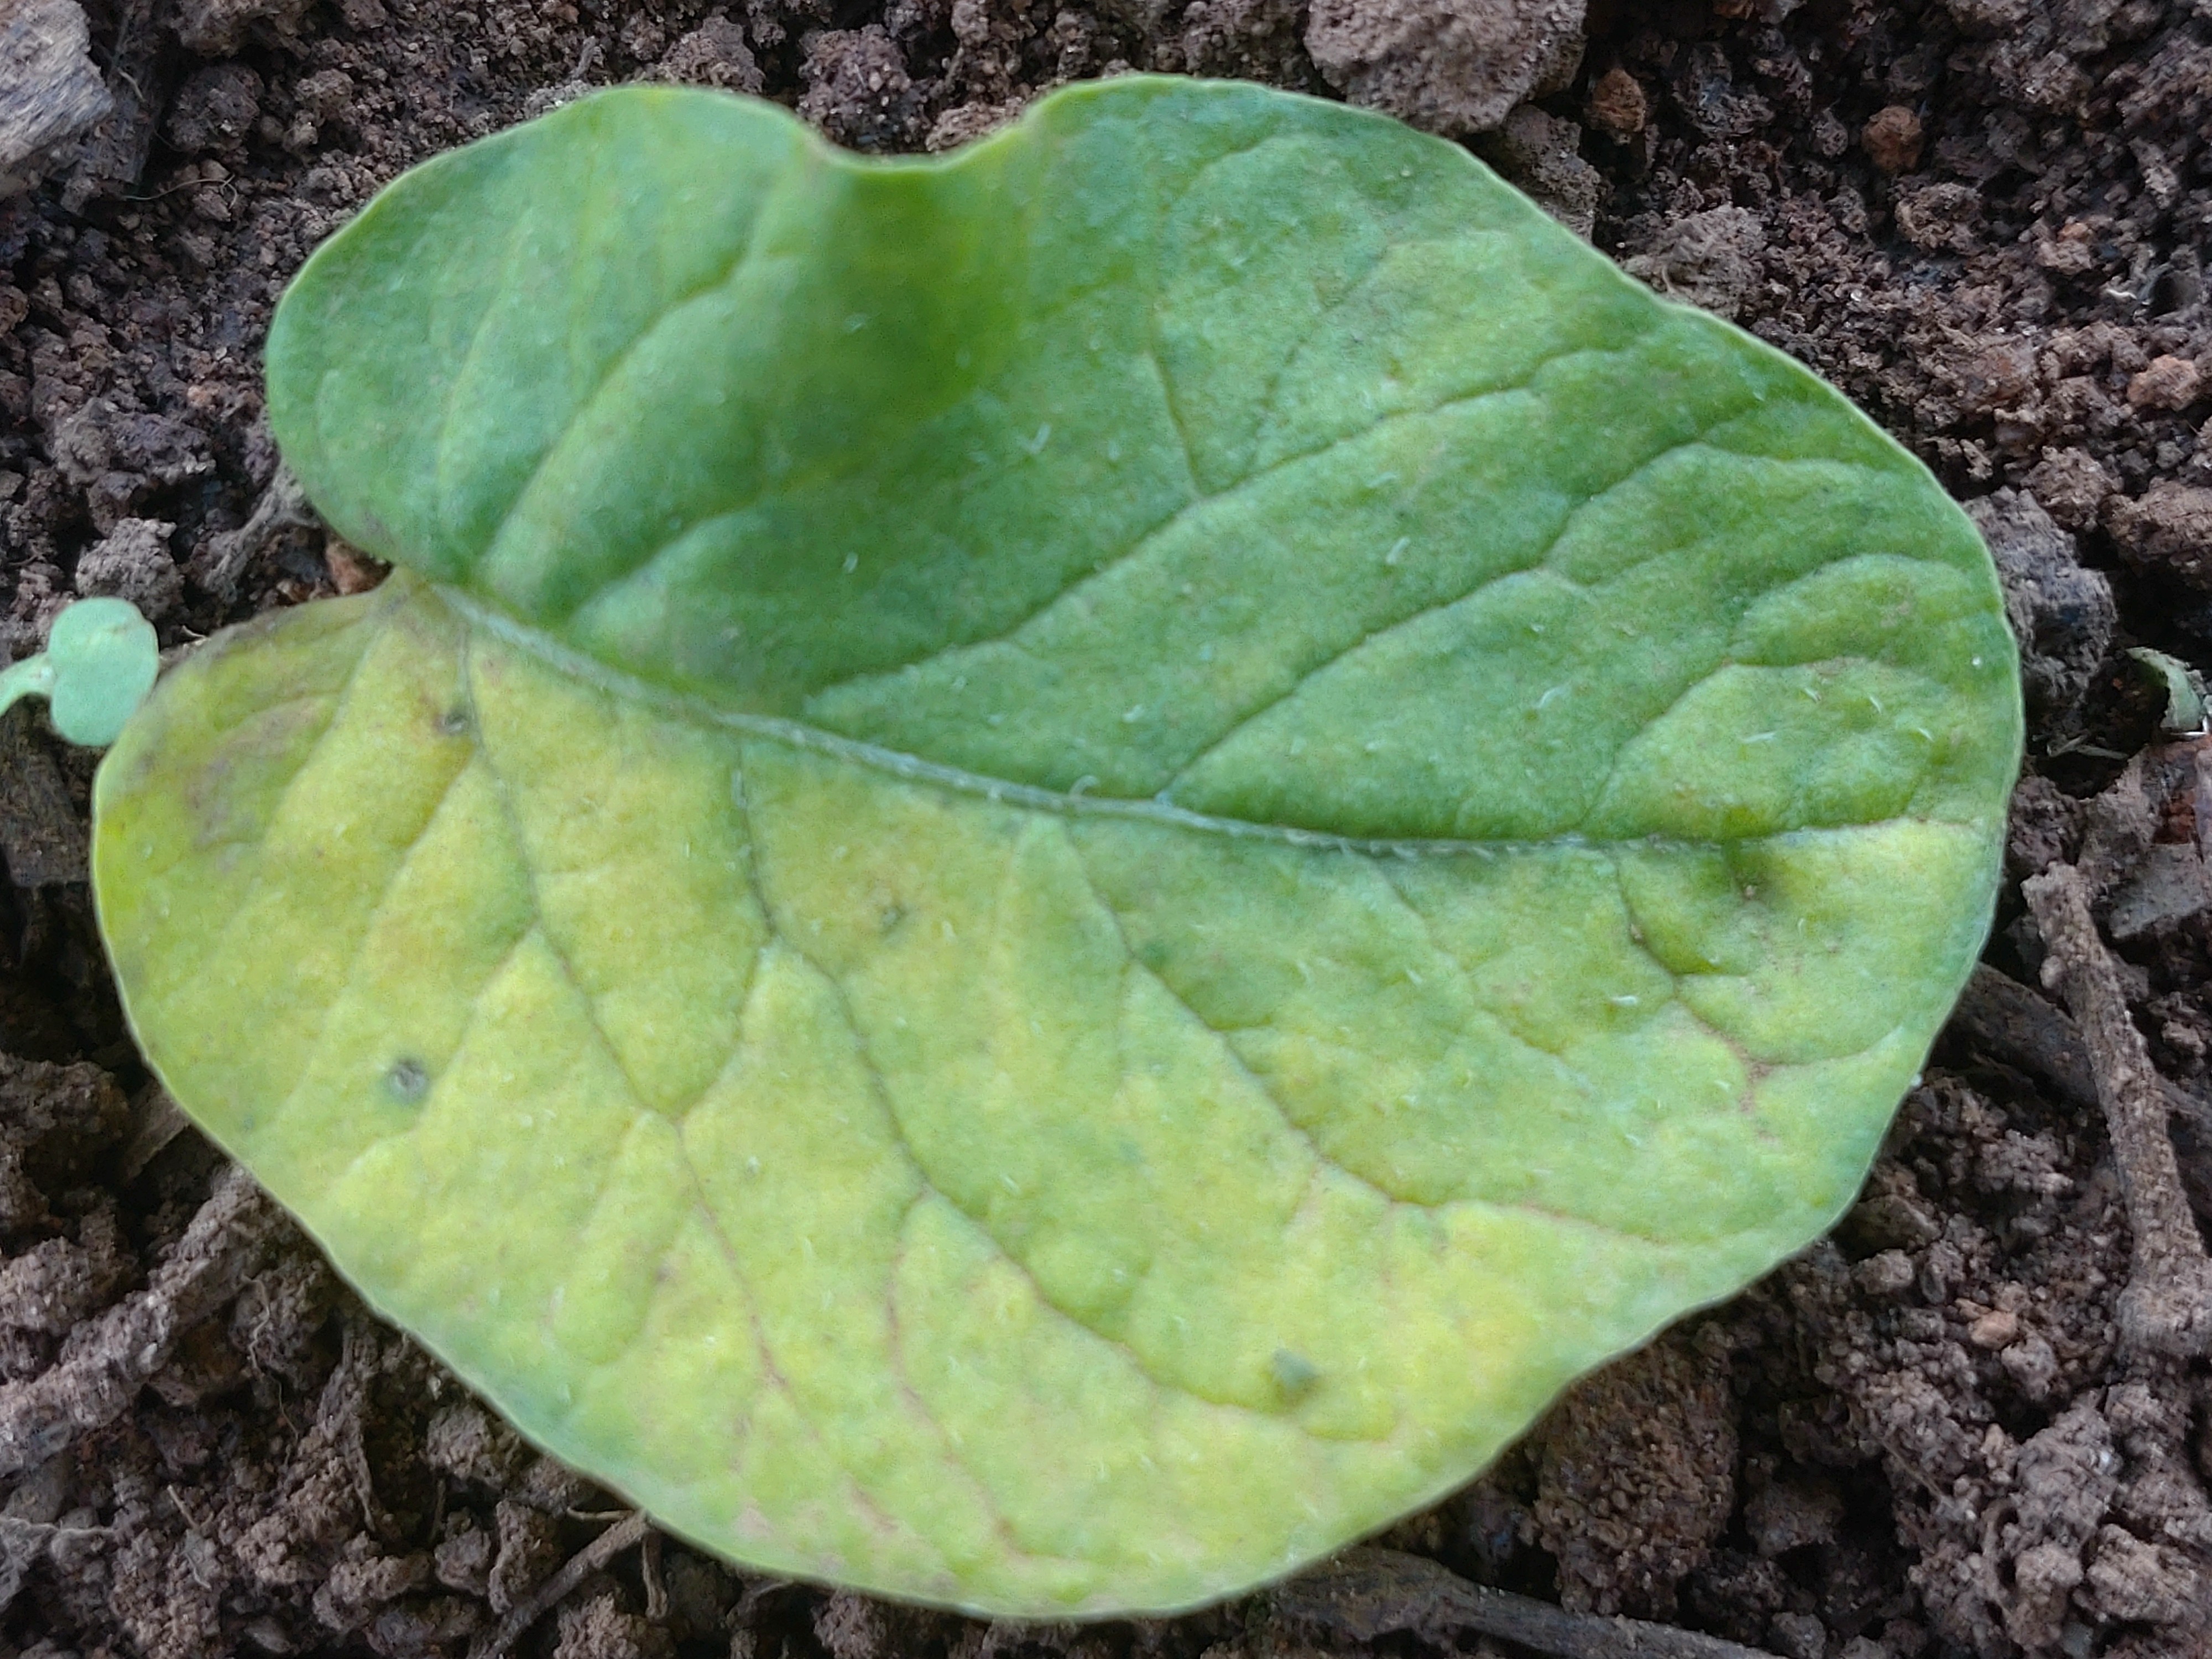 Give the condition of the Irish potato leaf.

late blight
